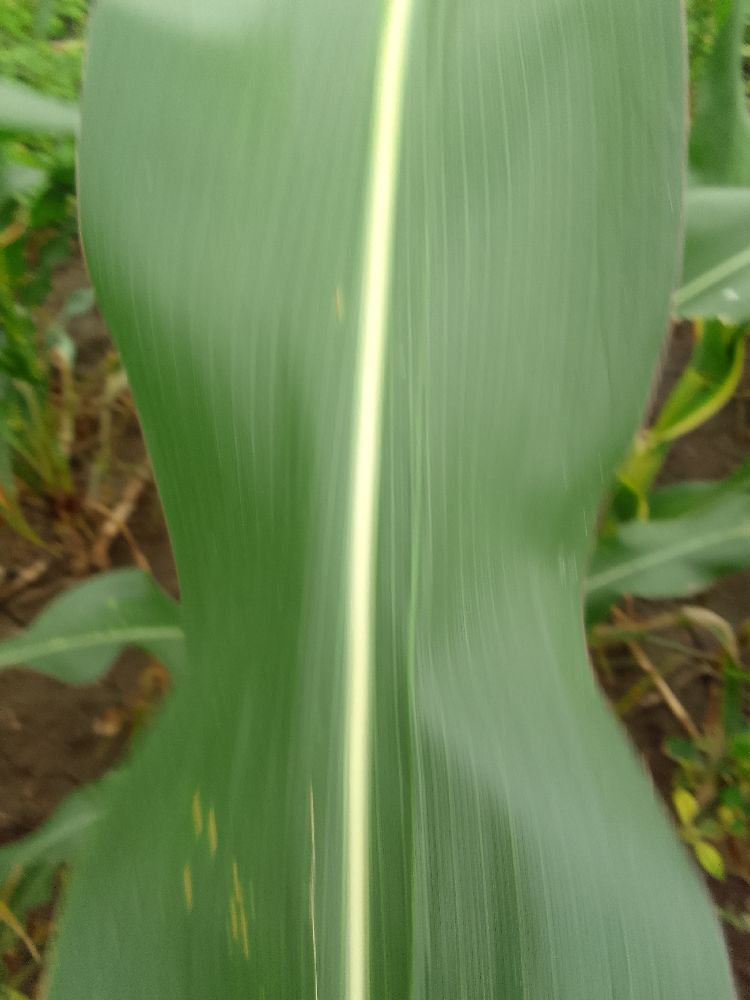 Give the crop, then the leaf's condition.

maize, healthy
